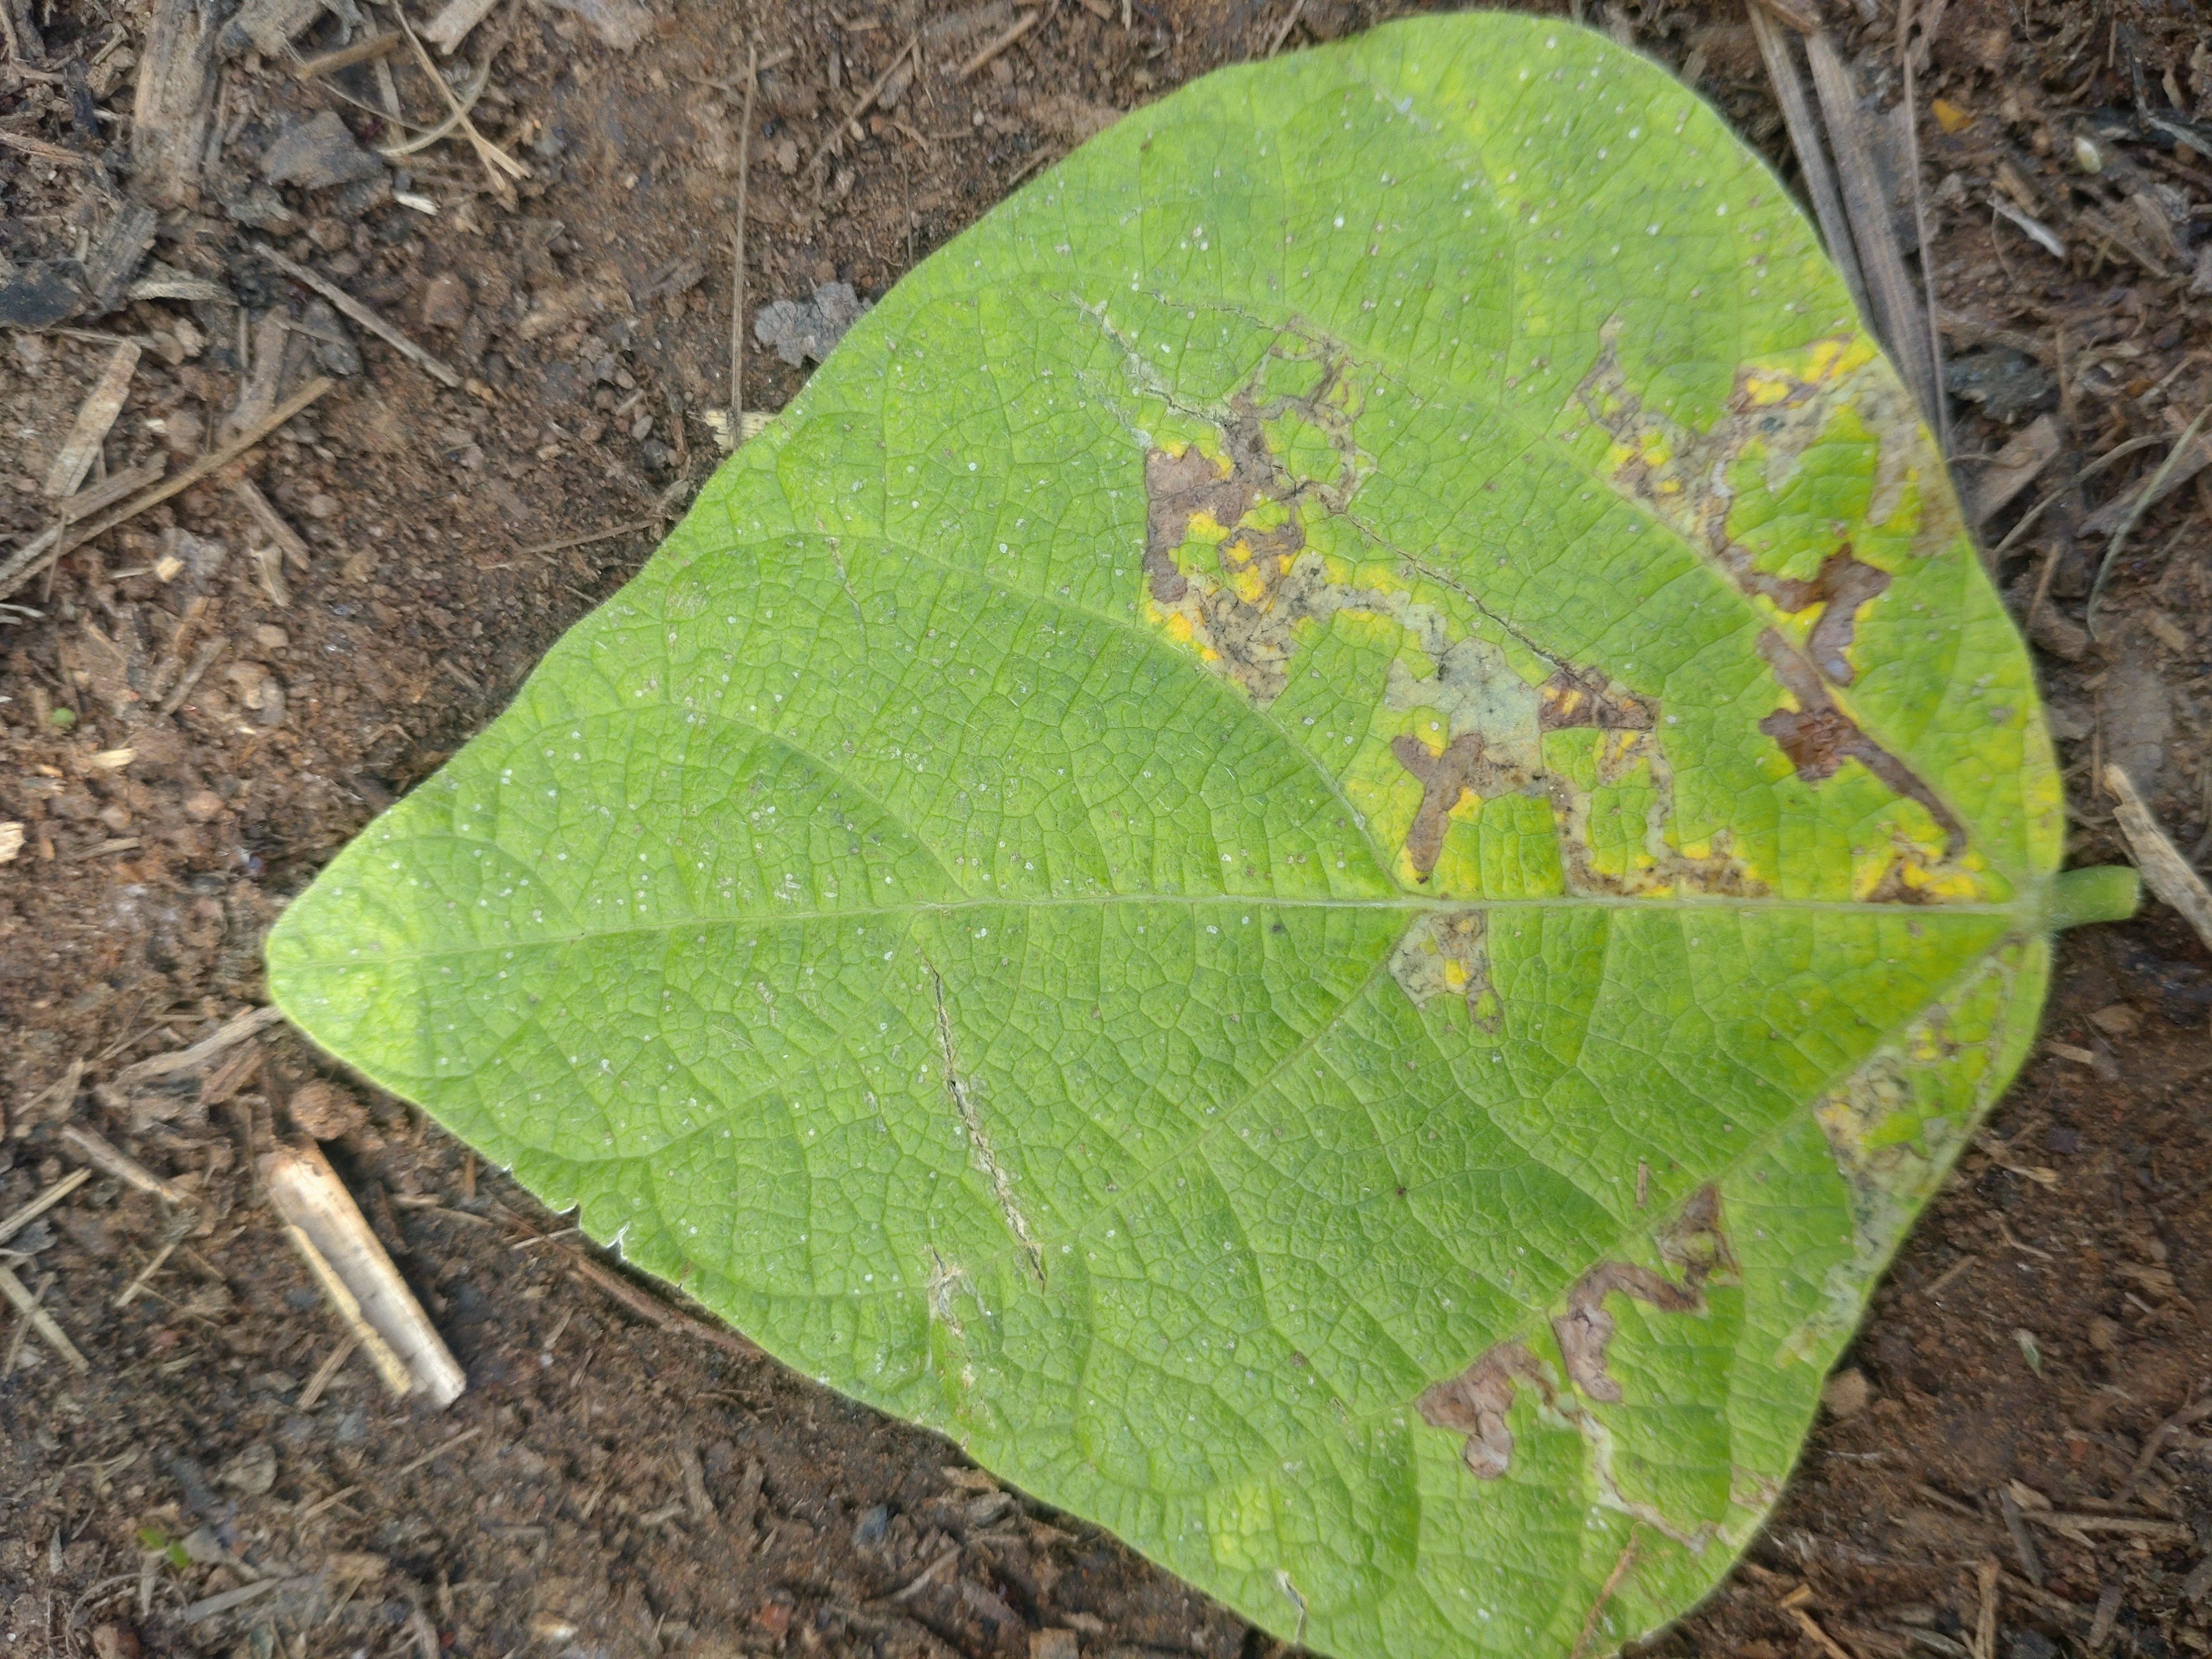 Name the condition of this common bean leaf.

anthracnose
